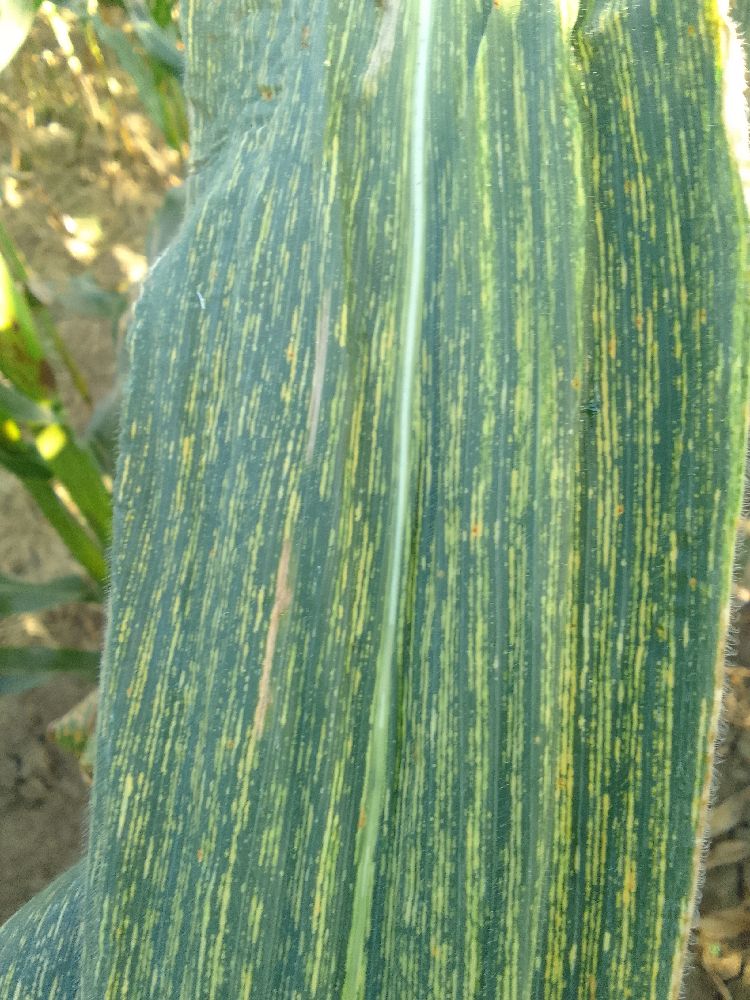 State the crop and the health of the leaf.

maize, maize streak virus
